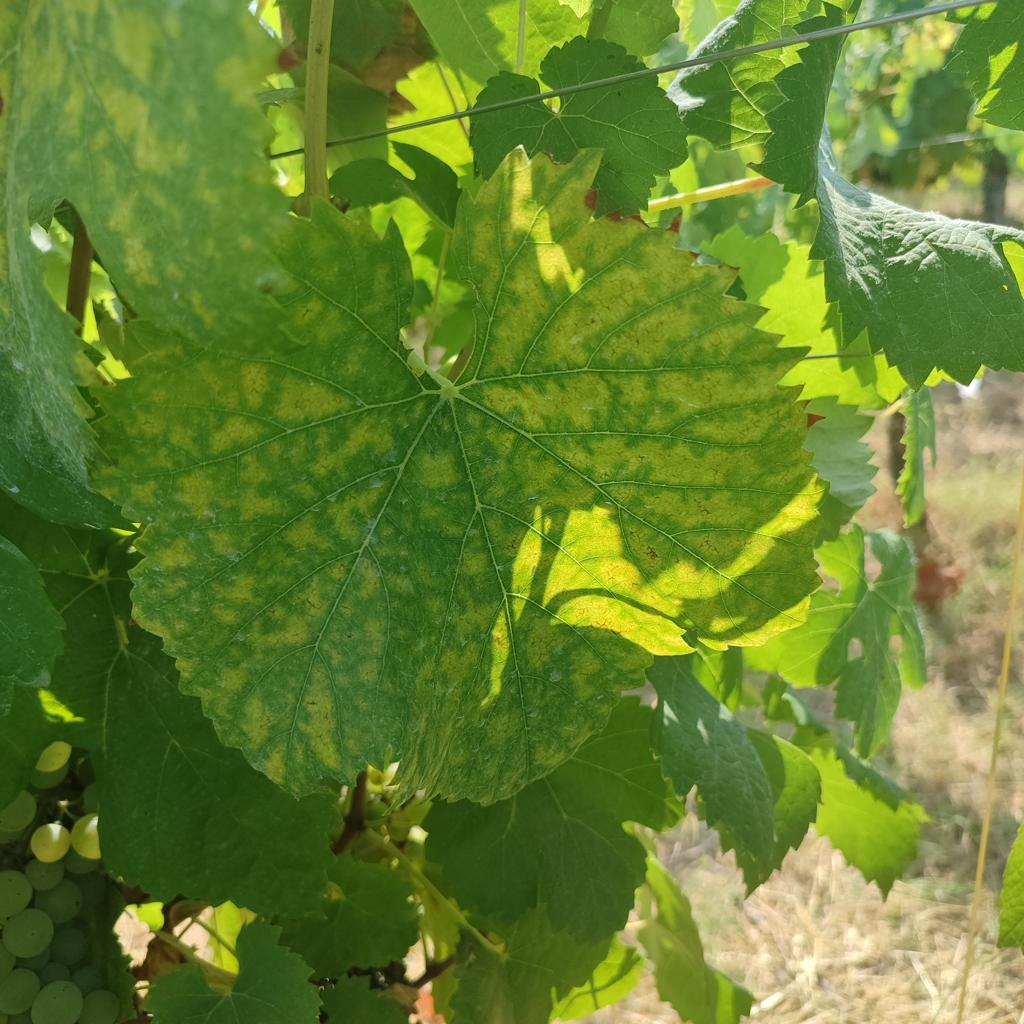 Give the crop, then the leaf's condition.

grapevine, esca complex
